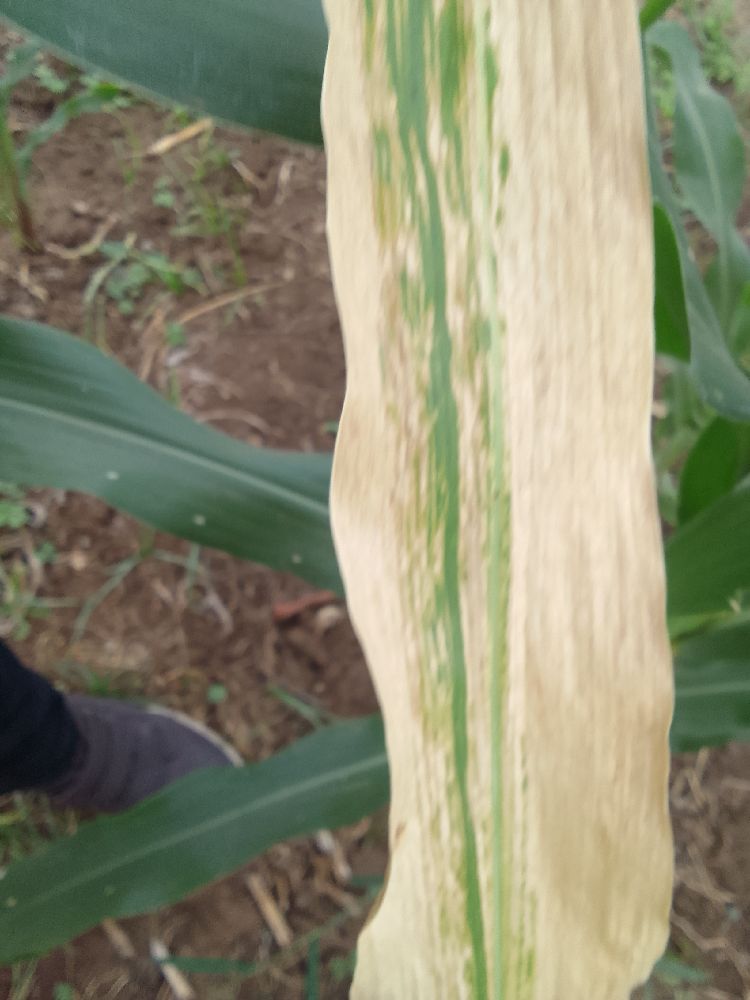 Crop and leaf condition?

maize, maize lethal necrosis
